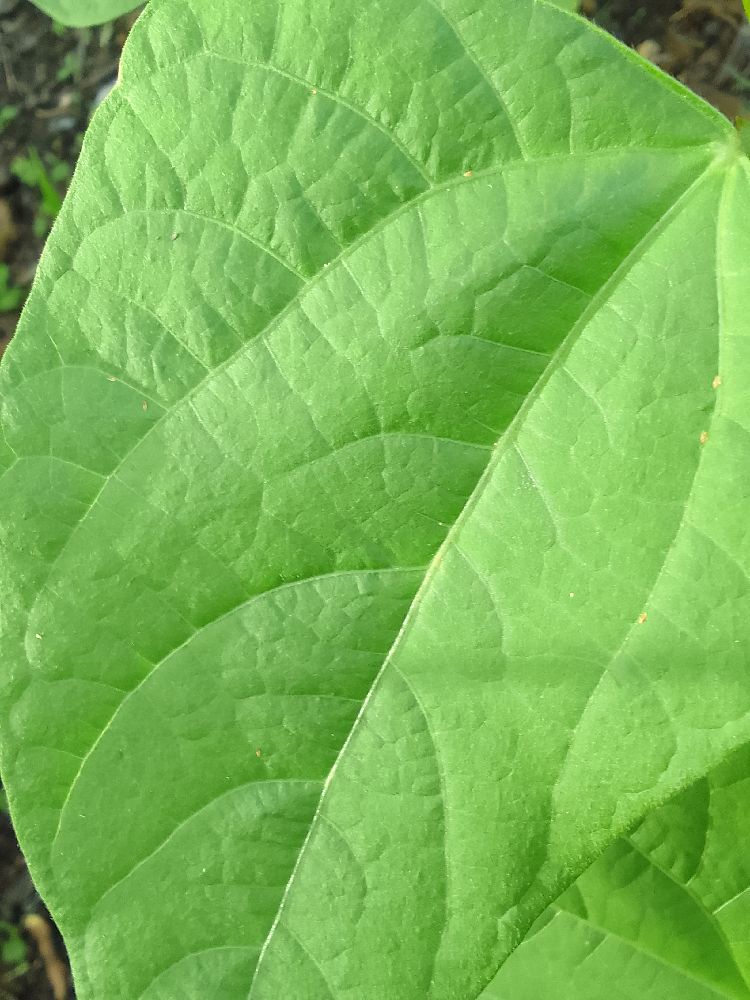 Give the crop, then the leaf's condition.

common bean, healthy
